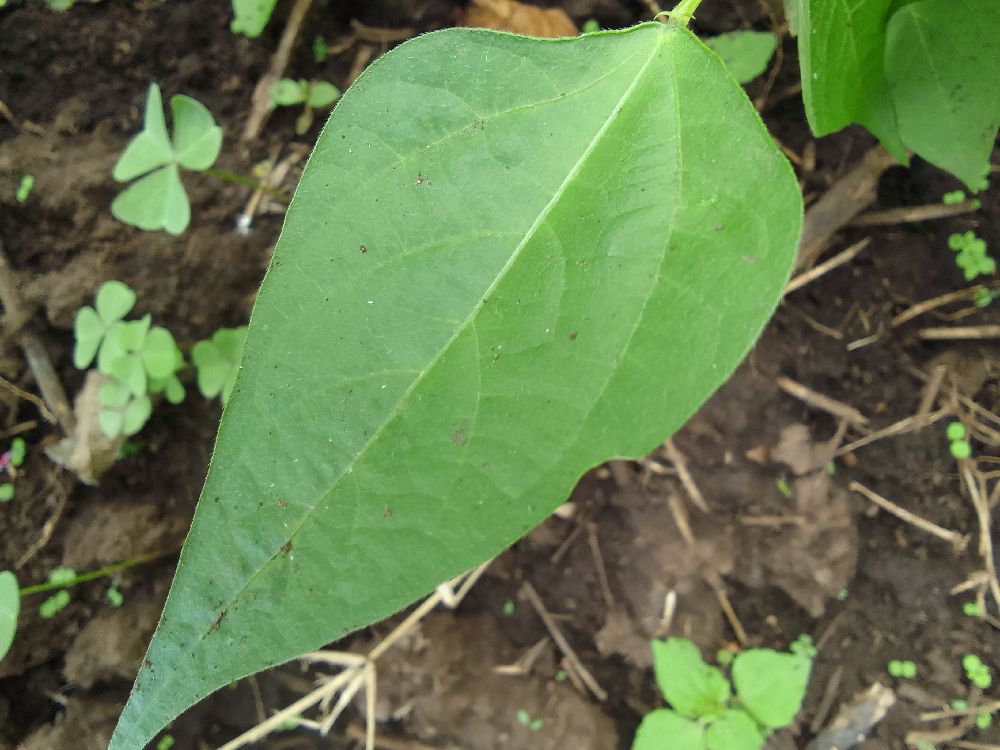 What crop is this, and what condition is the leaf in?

common bean, healthy
